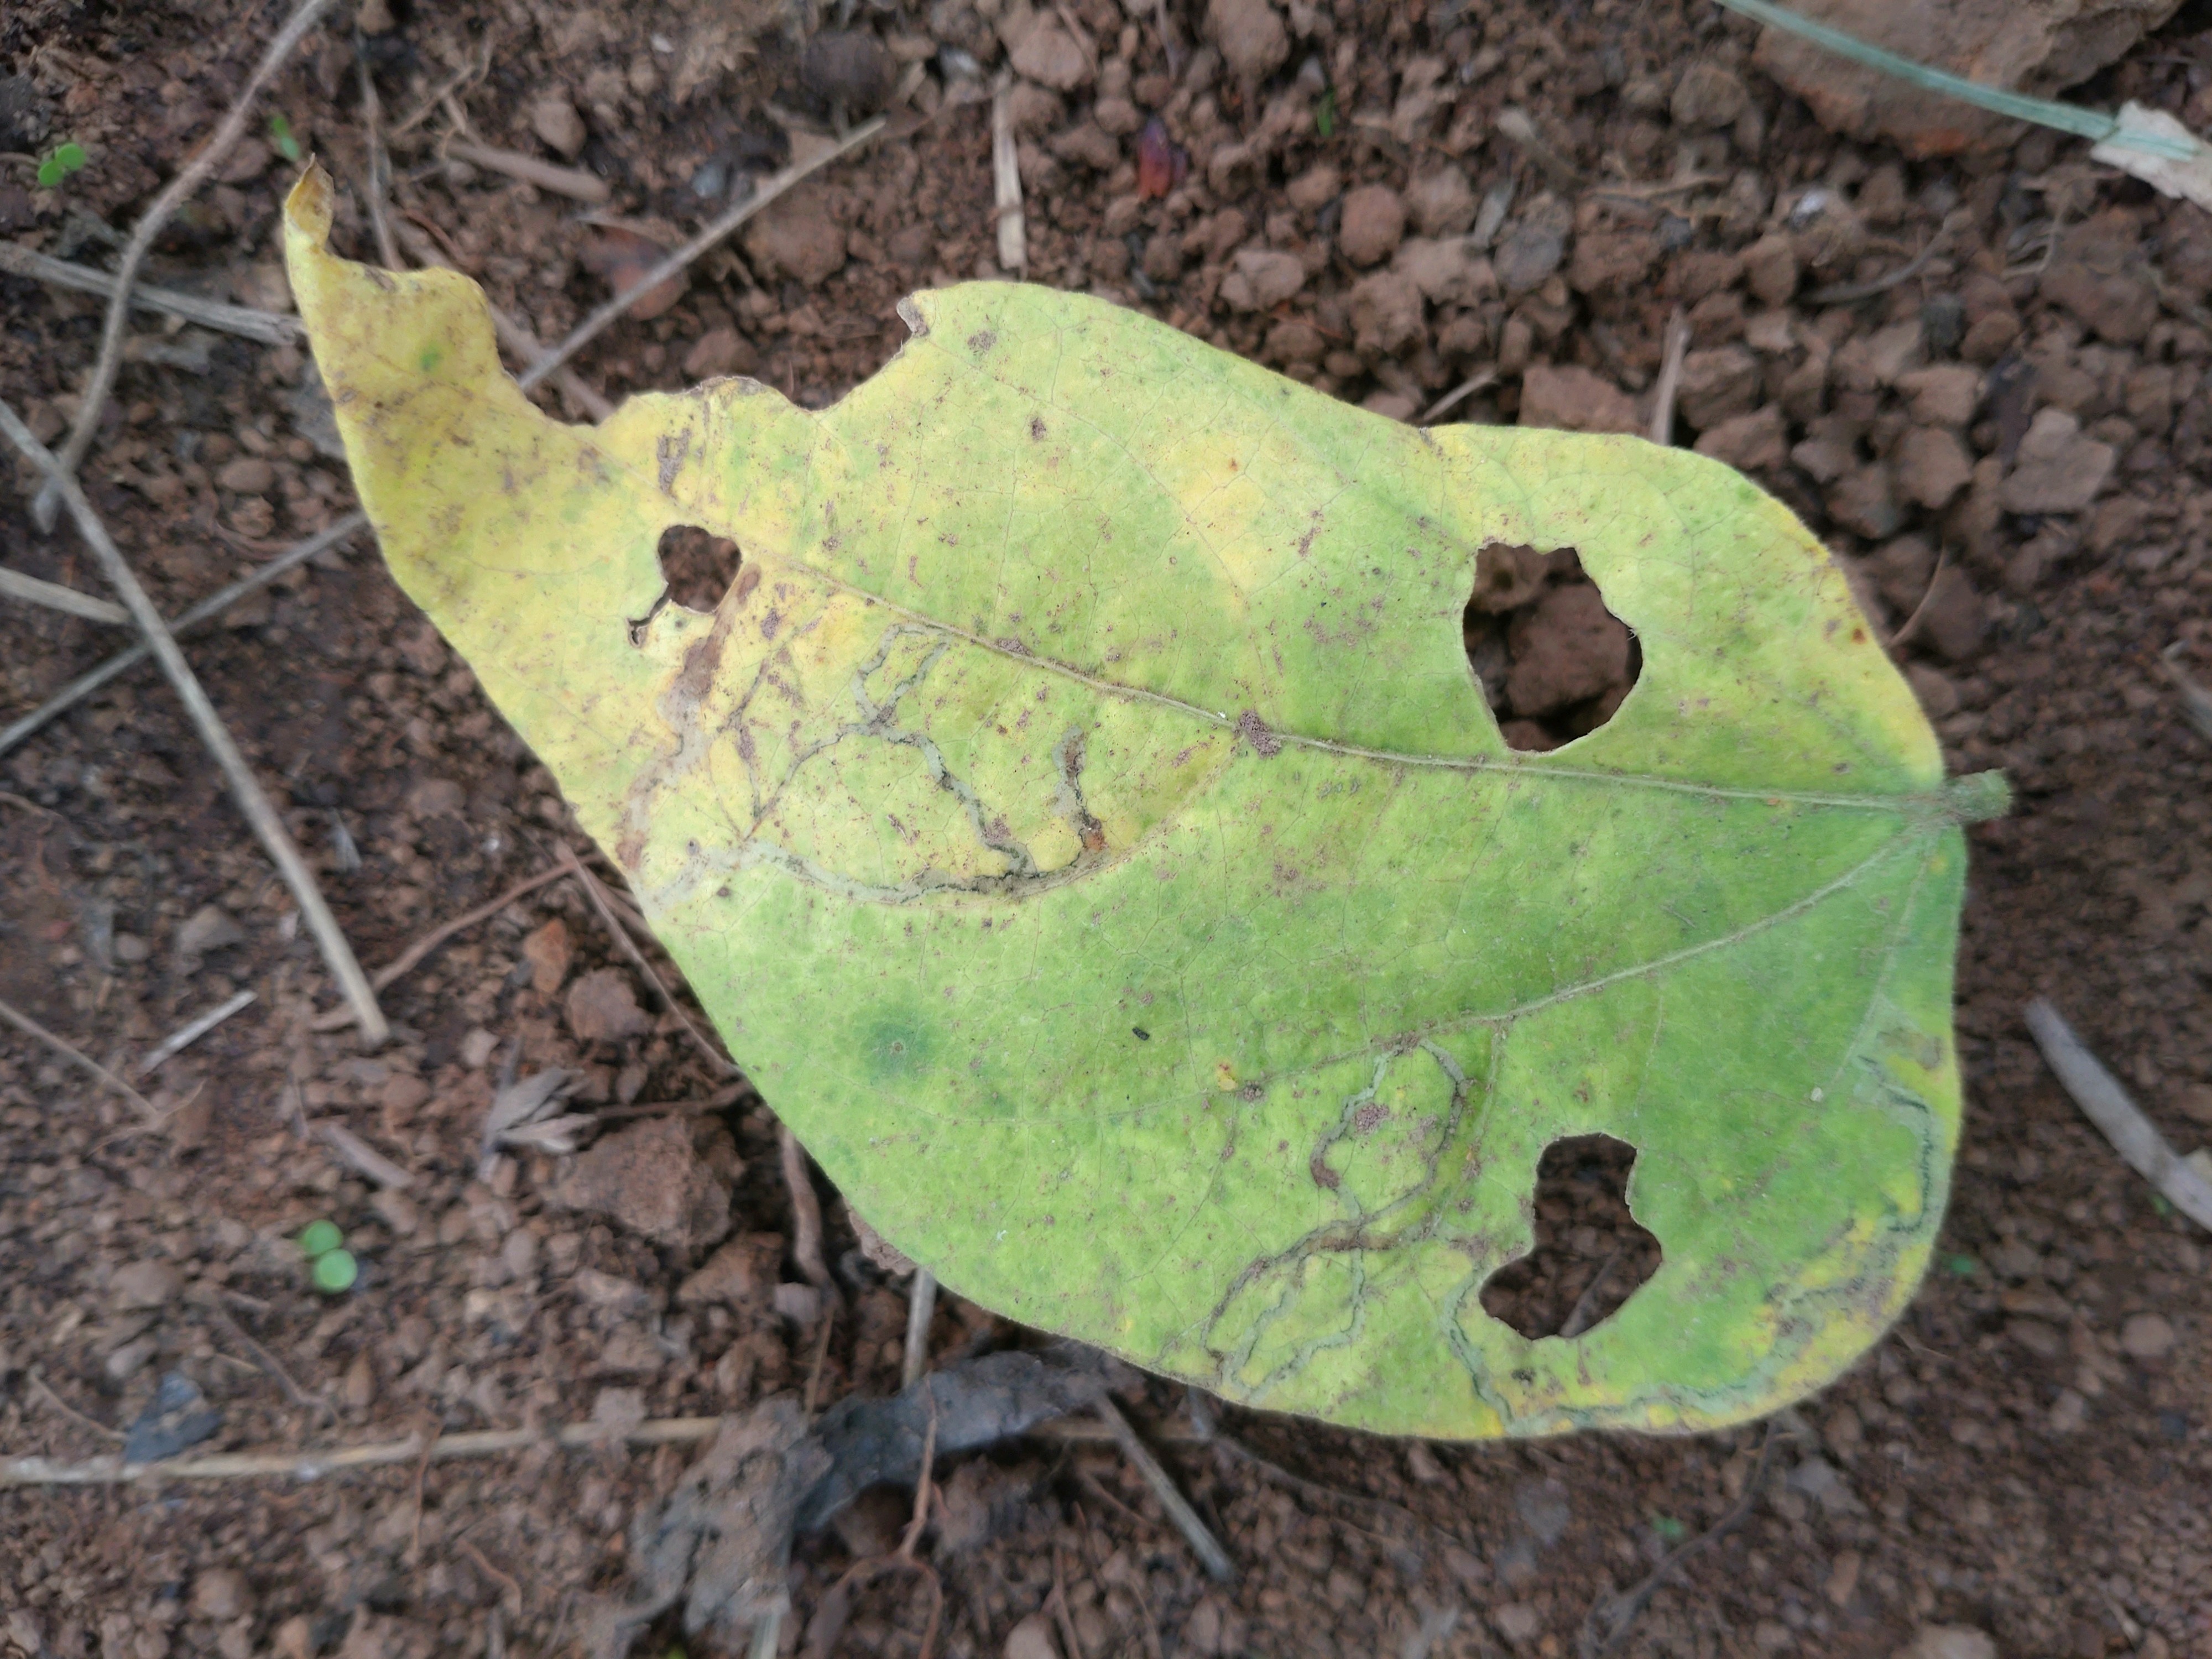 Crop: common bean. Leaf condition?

rust
